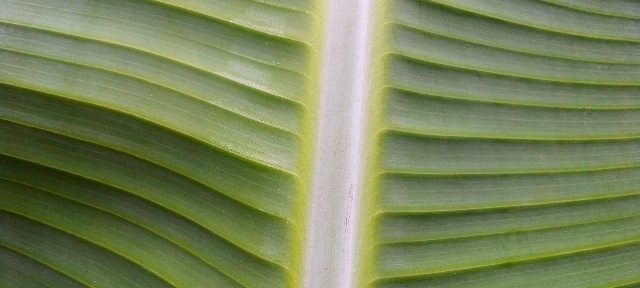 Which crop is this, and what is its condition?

banana, healthy
